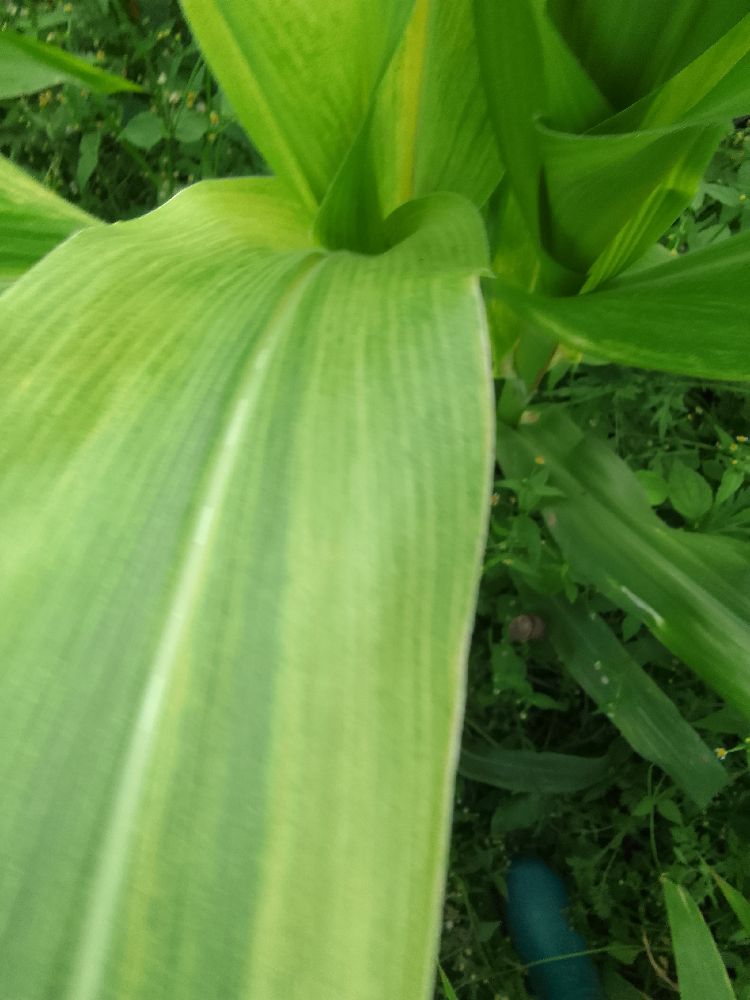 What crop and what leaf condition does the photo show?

maize, maize lethal necrosis
